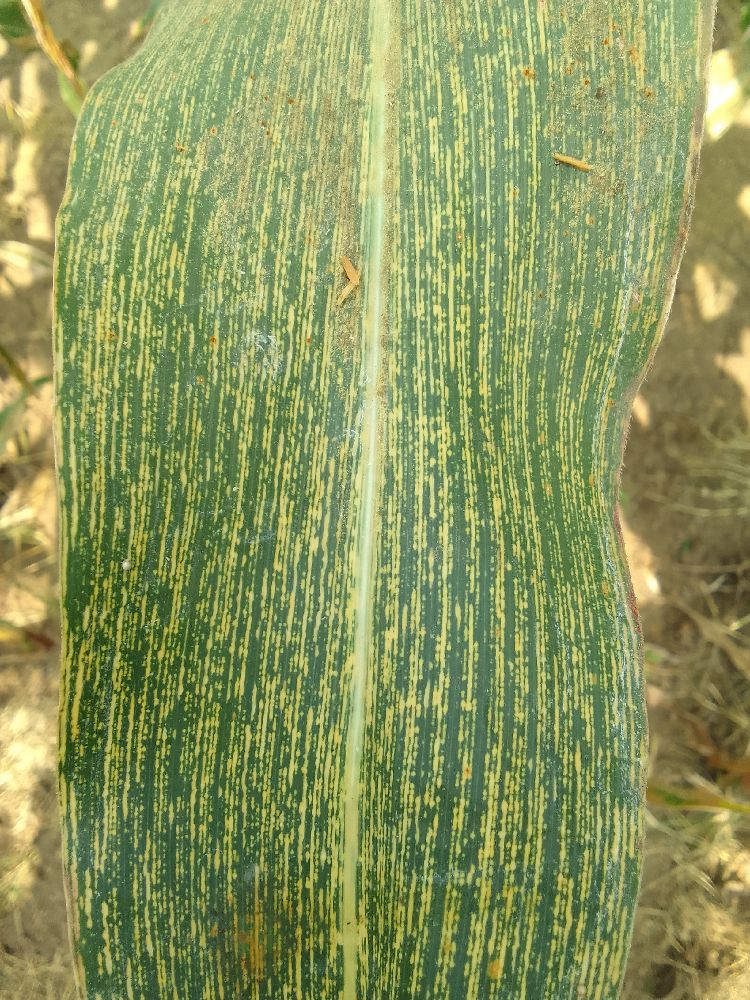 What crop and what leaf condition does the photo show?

maize, maize streak virus
